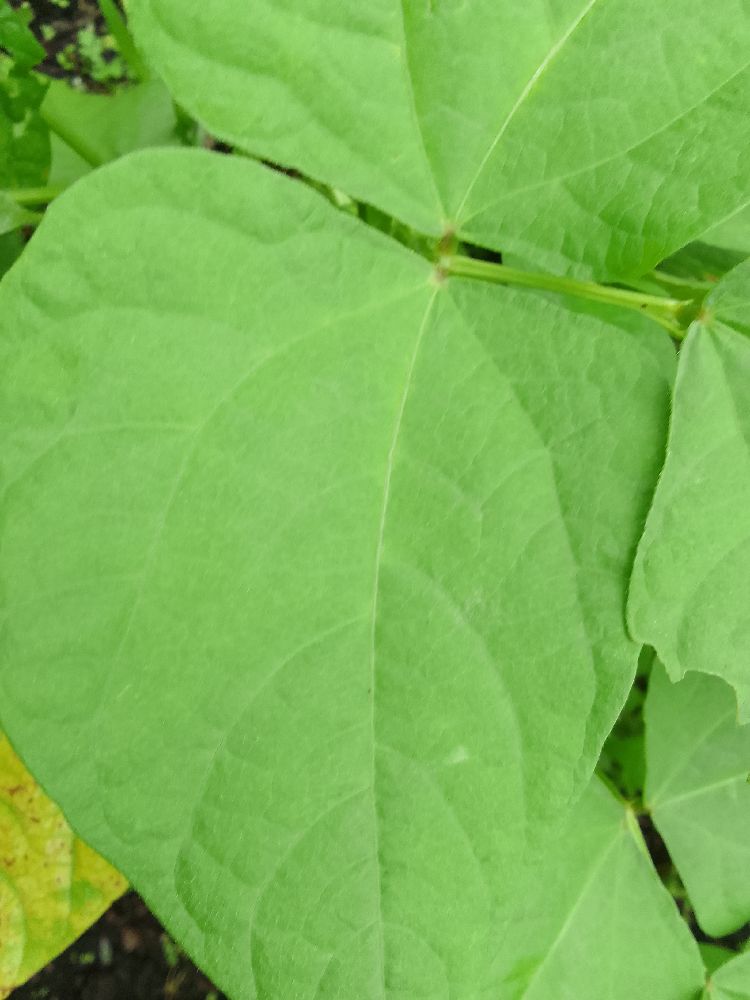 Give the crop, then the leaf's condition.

common bean, healthy
